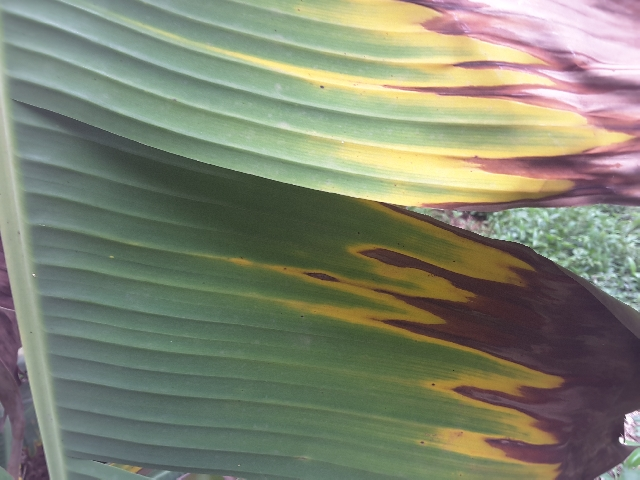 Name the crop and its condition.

banana, fusarium wilt race 1
